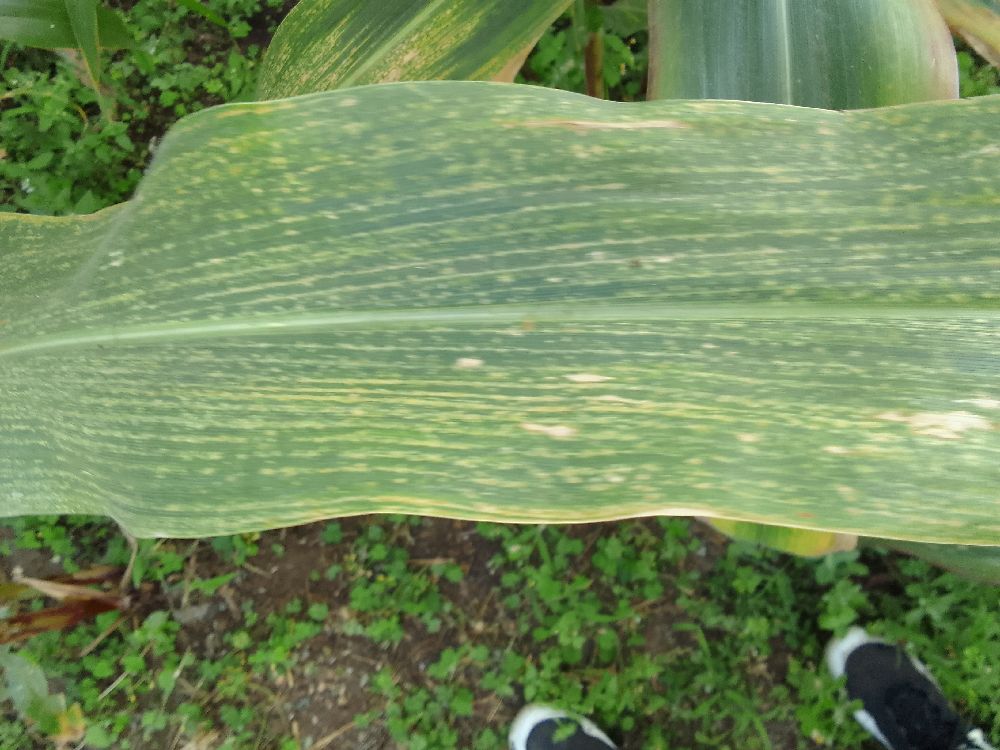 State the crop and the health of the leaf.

maize, maize lethal necrosis
